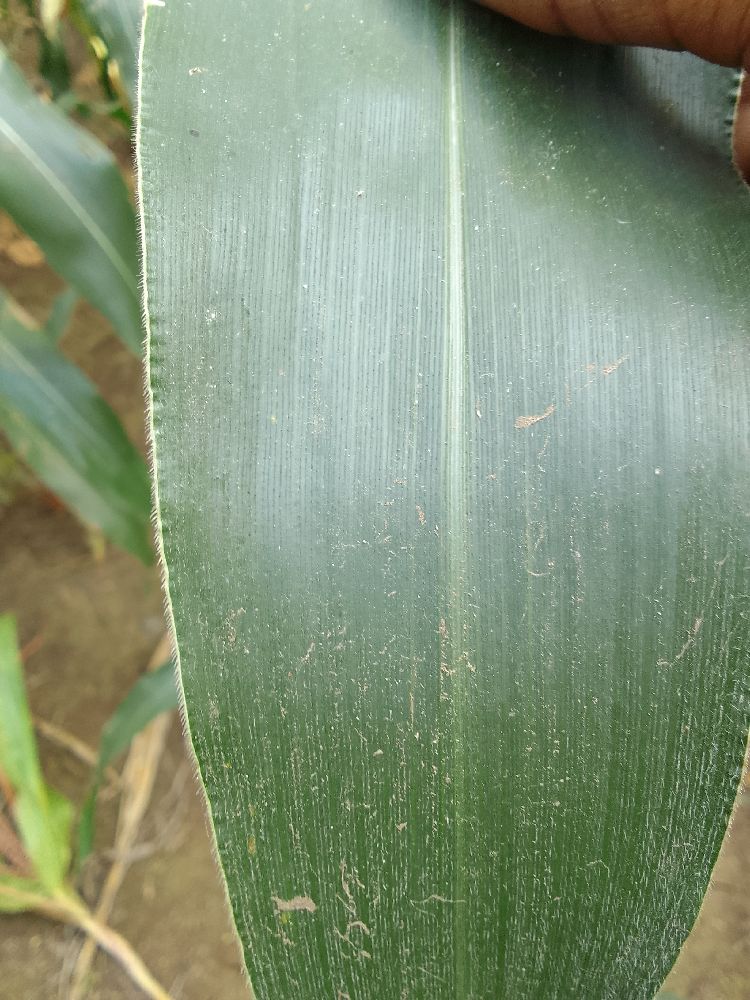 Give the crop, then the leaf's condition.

maize, healthy
